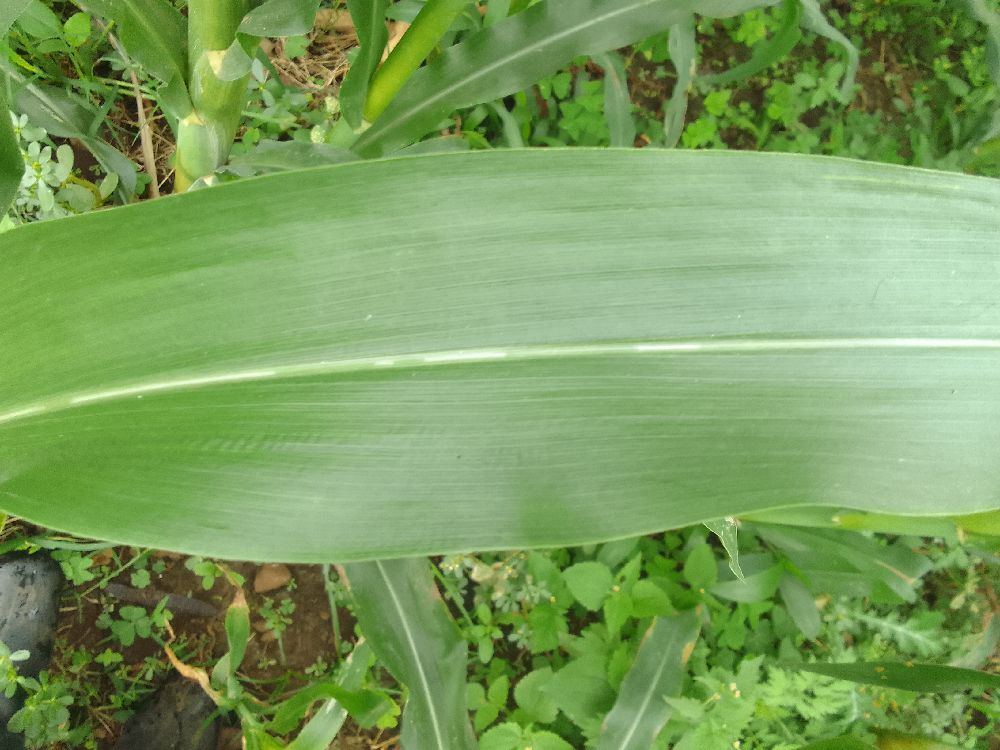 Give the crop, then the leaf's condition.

maize, healthy
